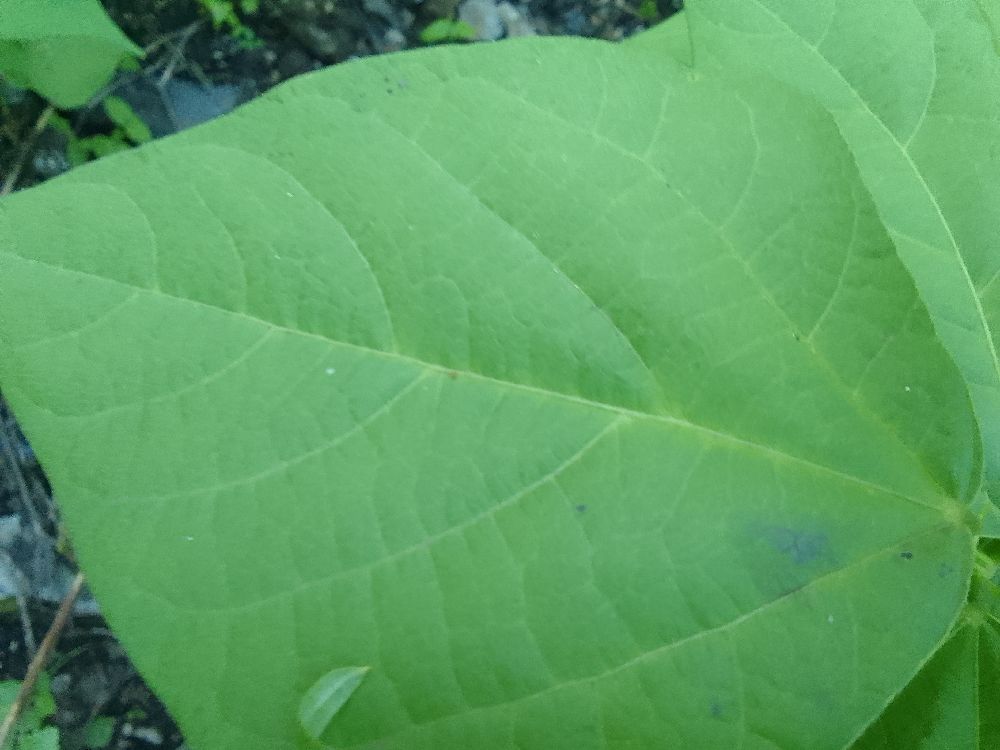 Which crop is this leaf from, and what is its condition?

common bean, healthy
